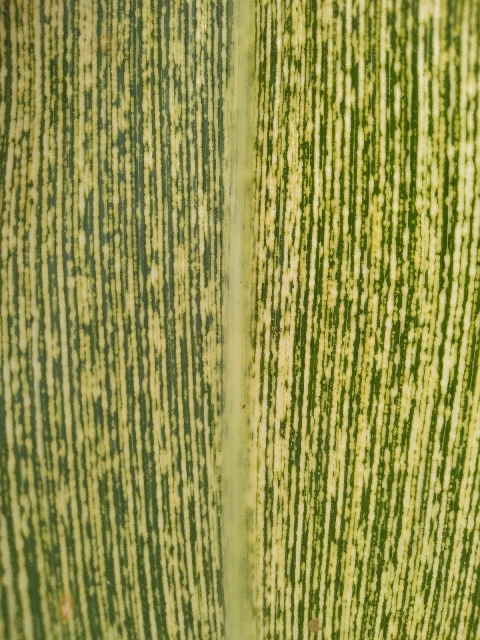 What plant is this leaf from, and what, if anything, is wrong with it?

maize, maize streak virus
